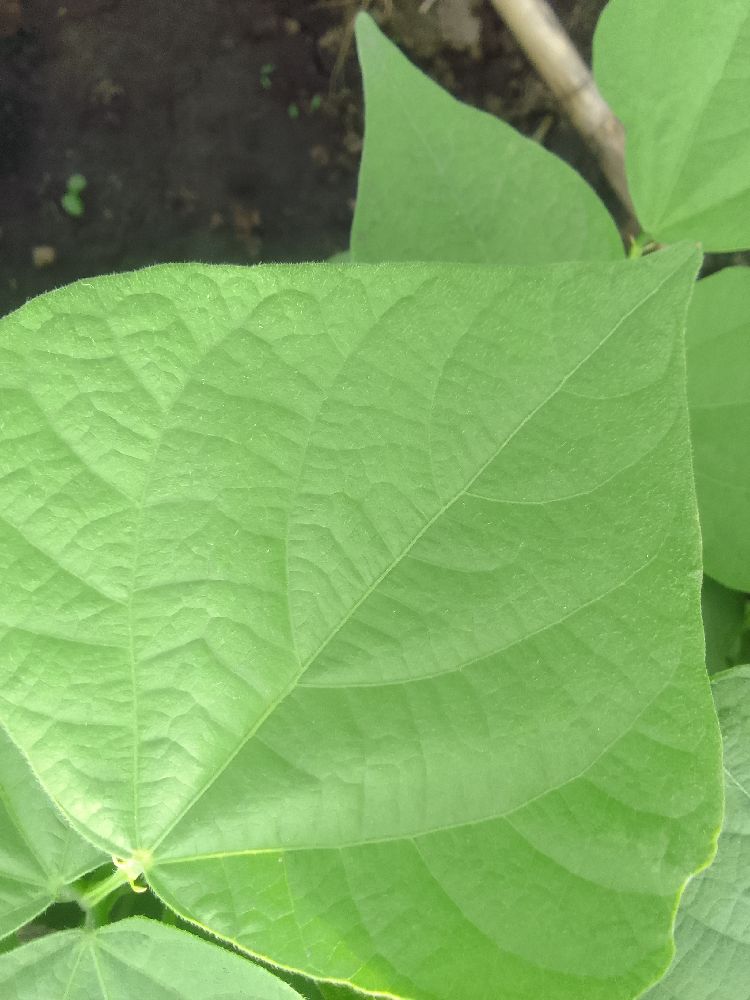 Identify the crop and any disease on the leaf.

common bean, healthy
